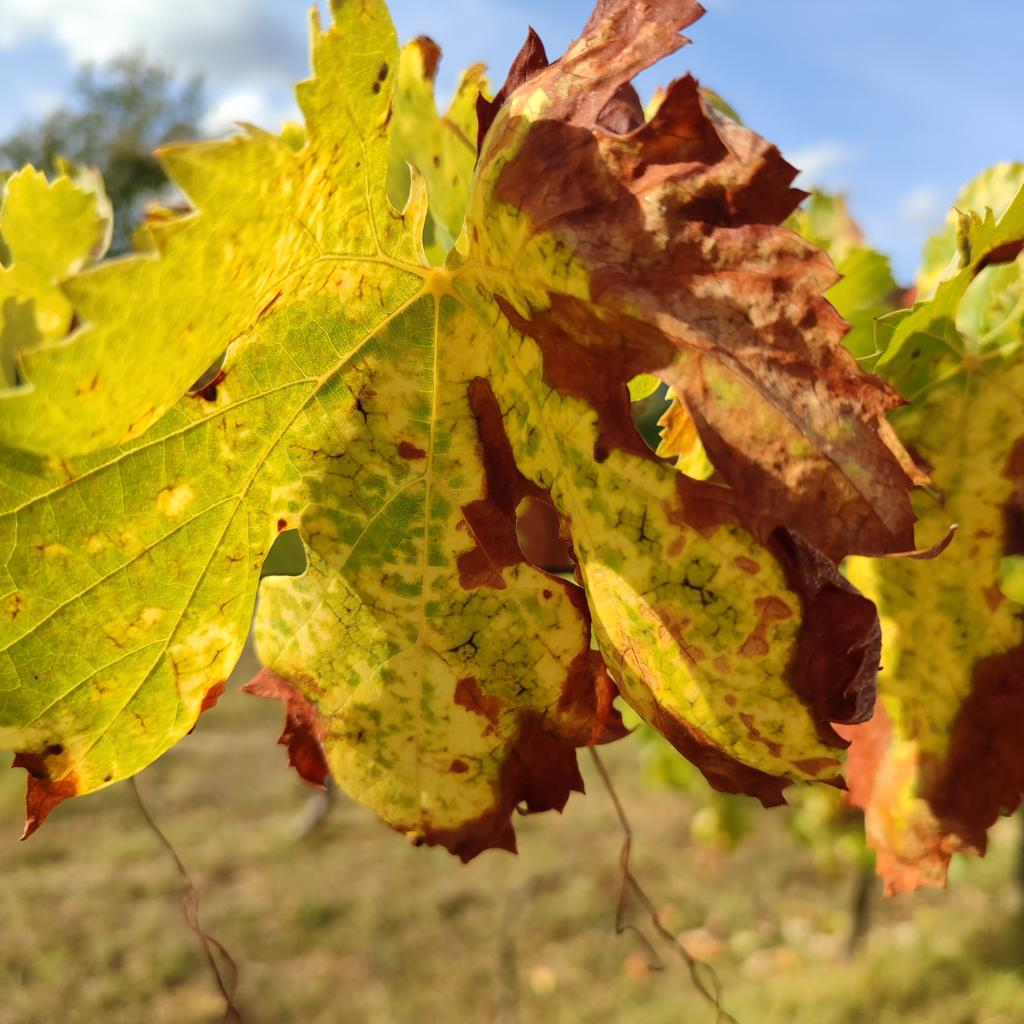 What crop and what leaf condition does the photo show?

grapevine, esca complex
